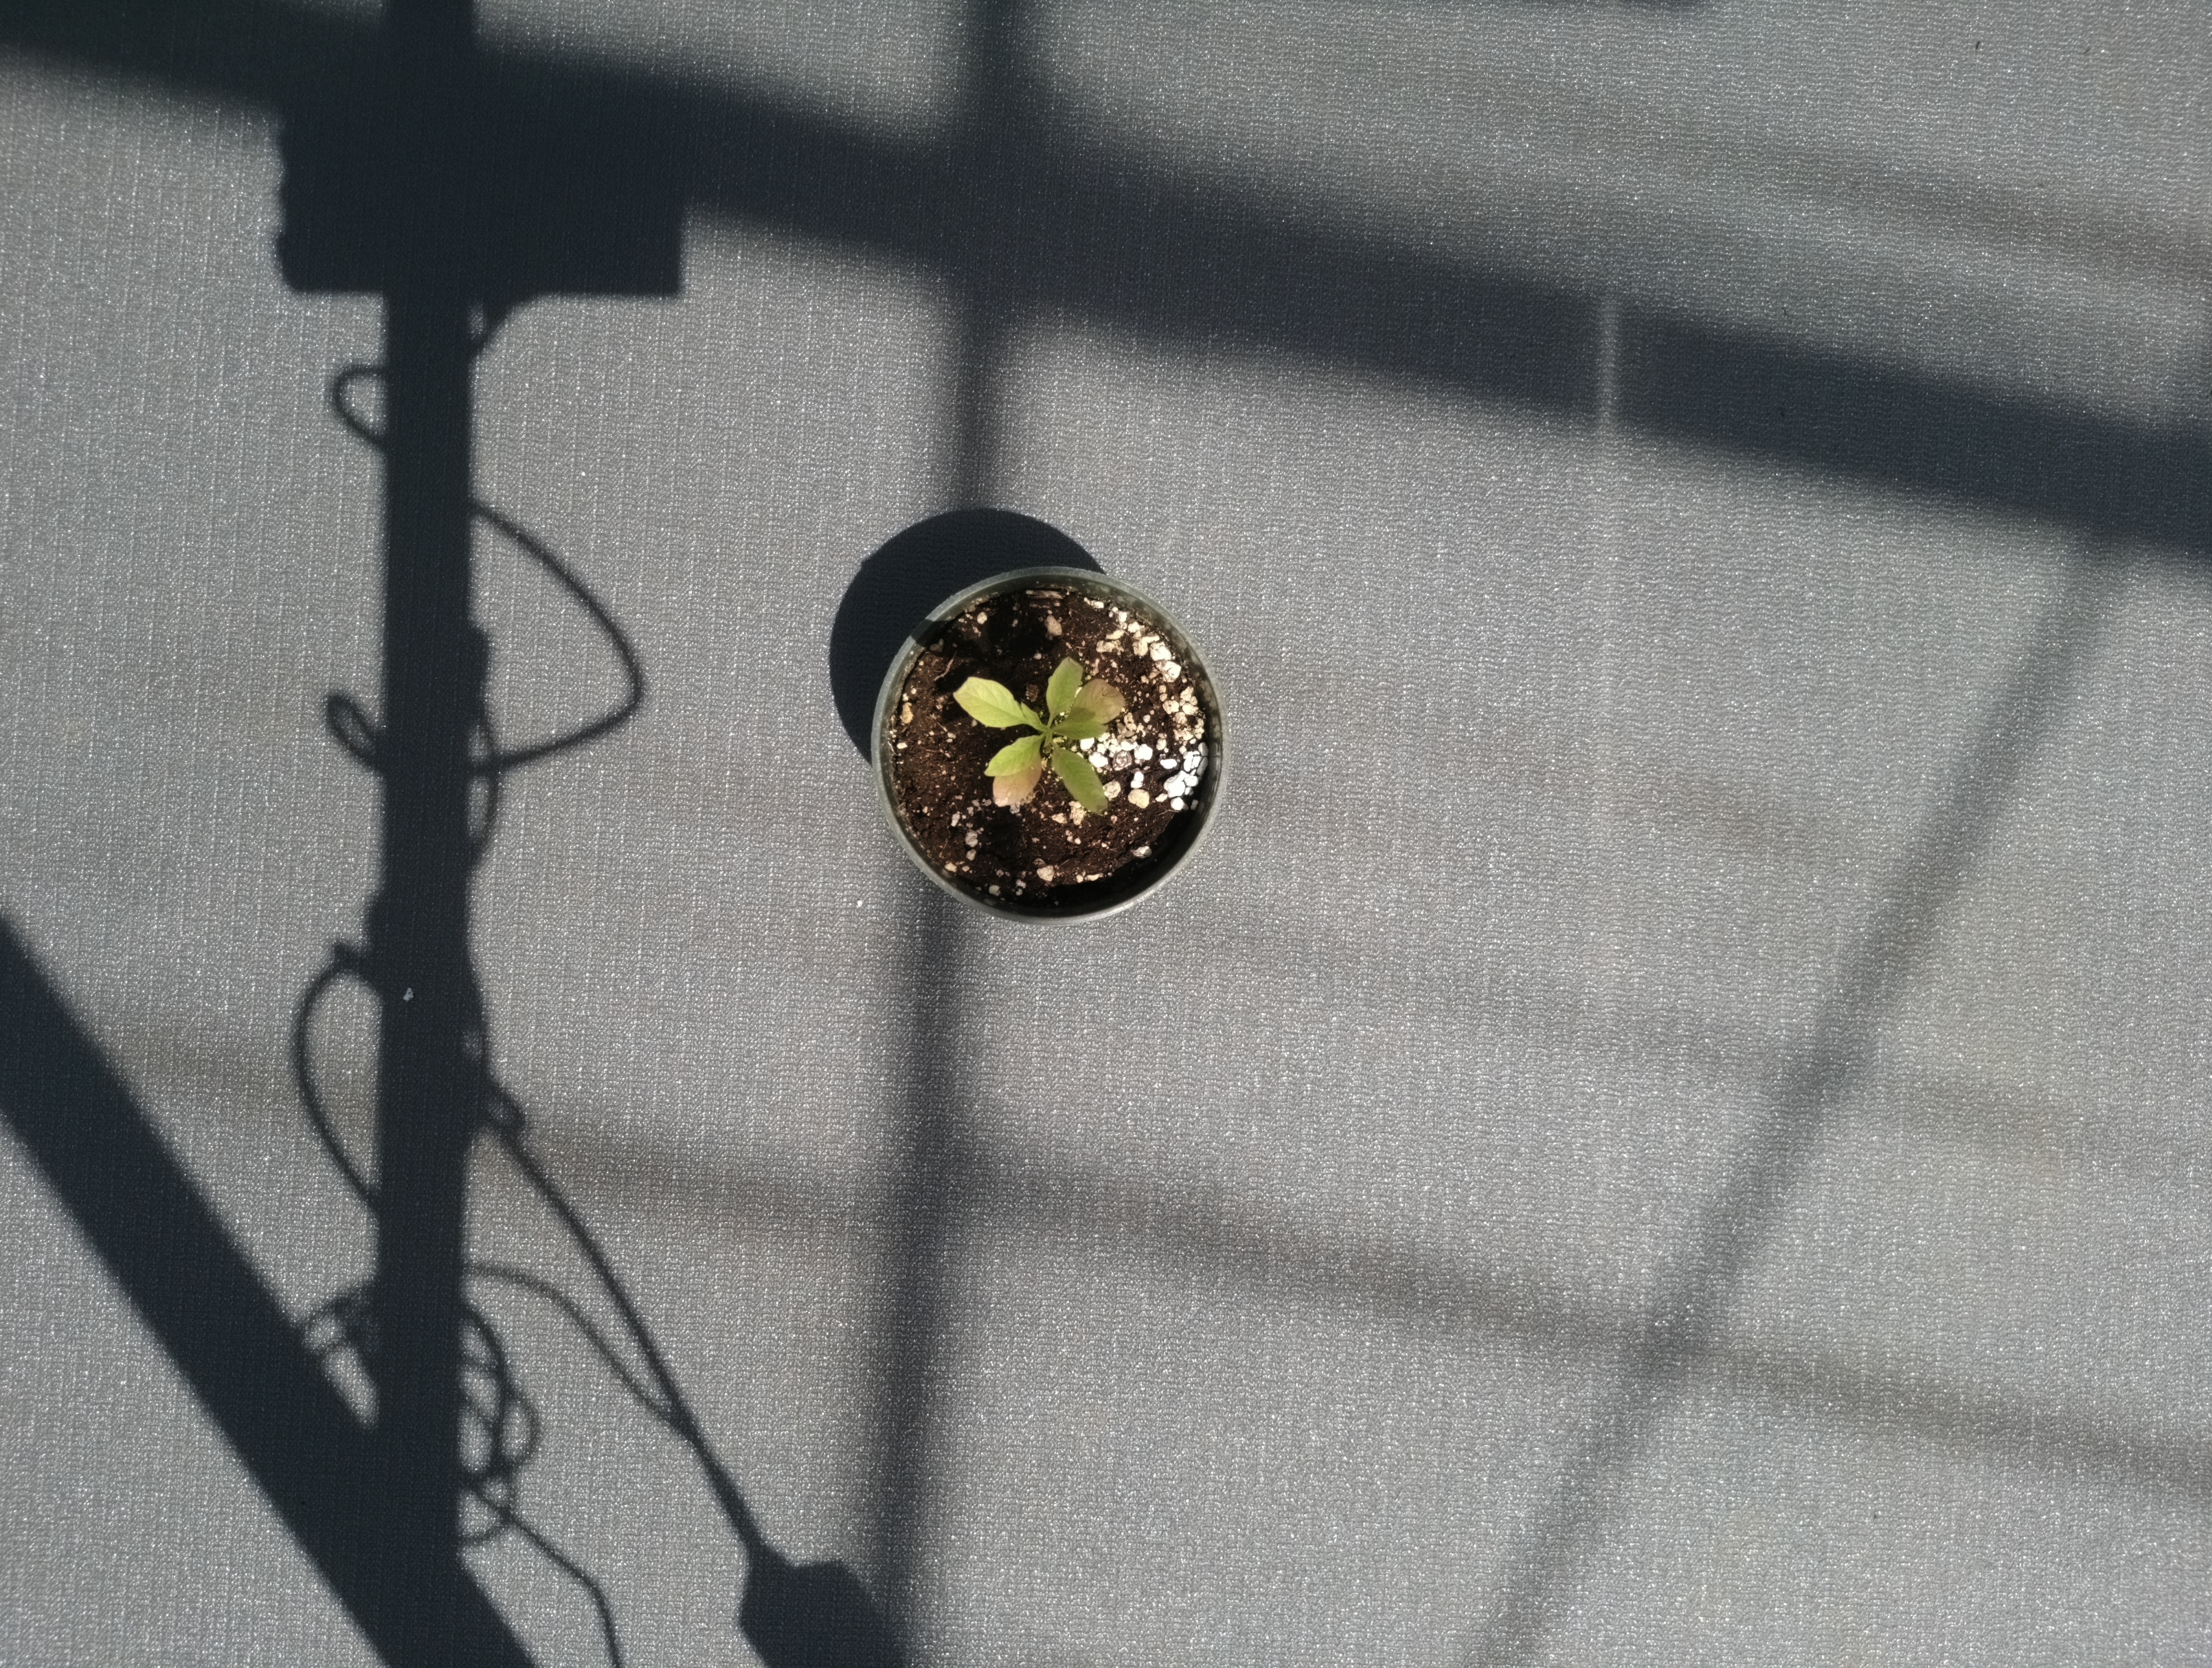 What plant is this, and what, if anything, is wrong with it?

waterhemp, chlorosis only
